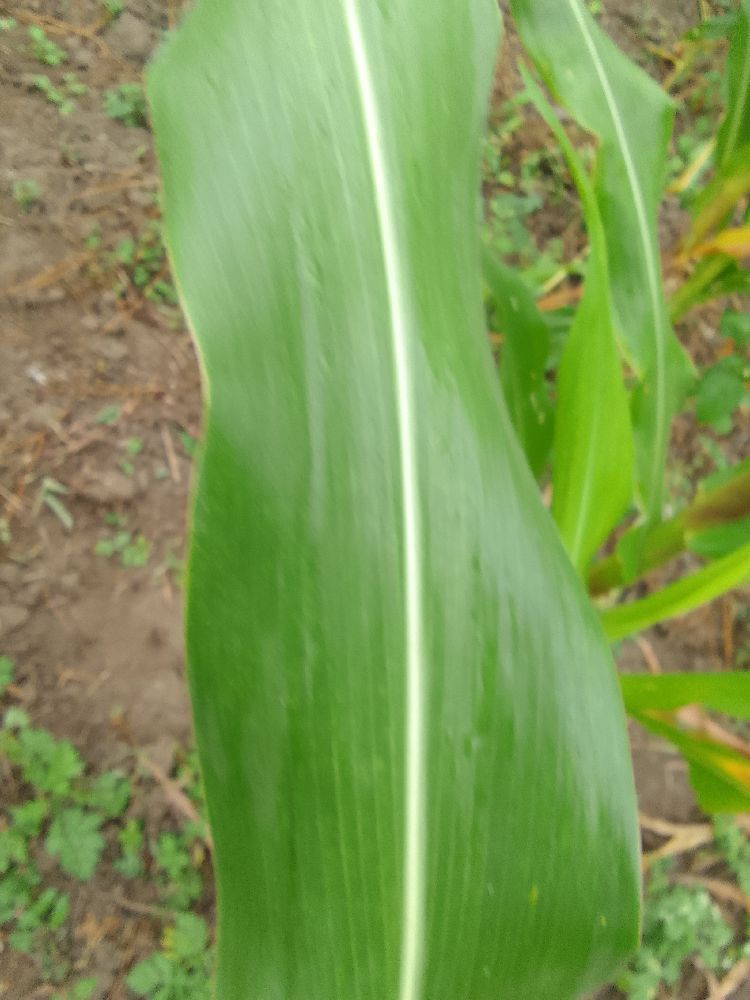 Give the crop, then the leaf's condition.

maize, healthy
